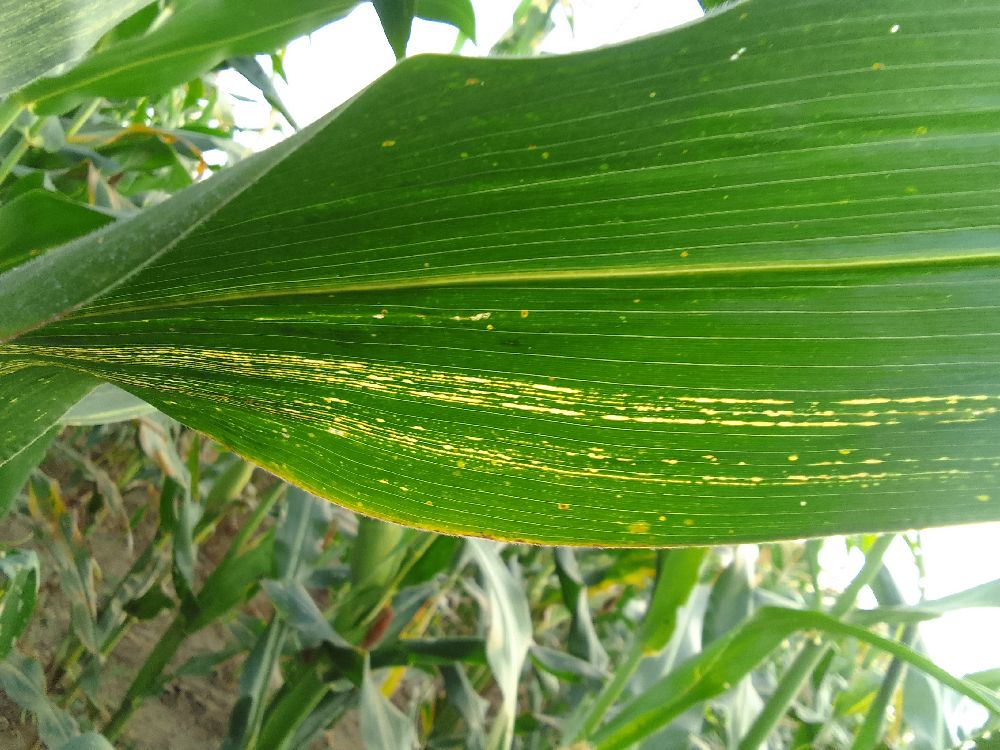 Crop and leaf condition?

maize, maize streak virus
